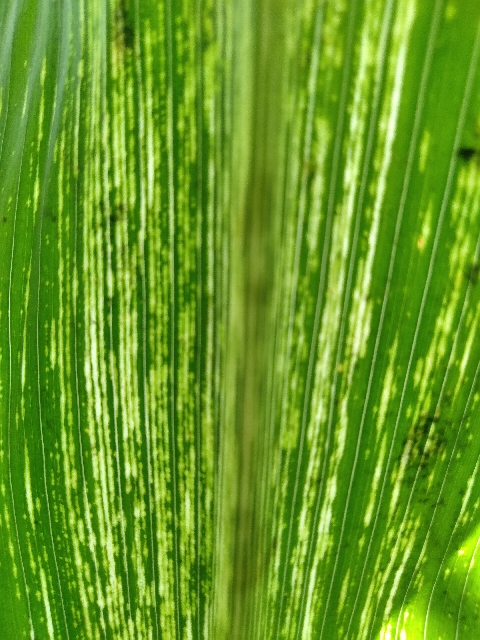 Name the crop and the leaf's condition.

maize, maize streak virus
